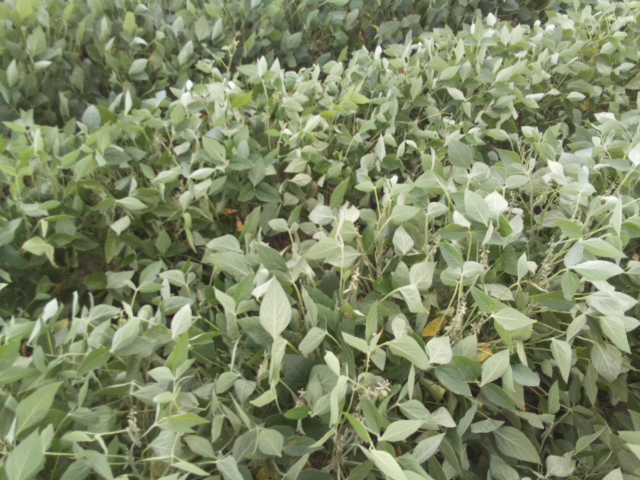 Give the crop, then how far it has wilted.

soybean, slight leaflet or petiole turgor loss in upper canopy
